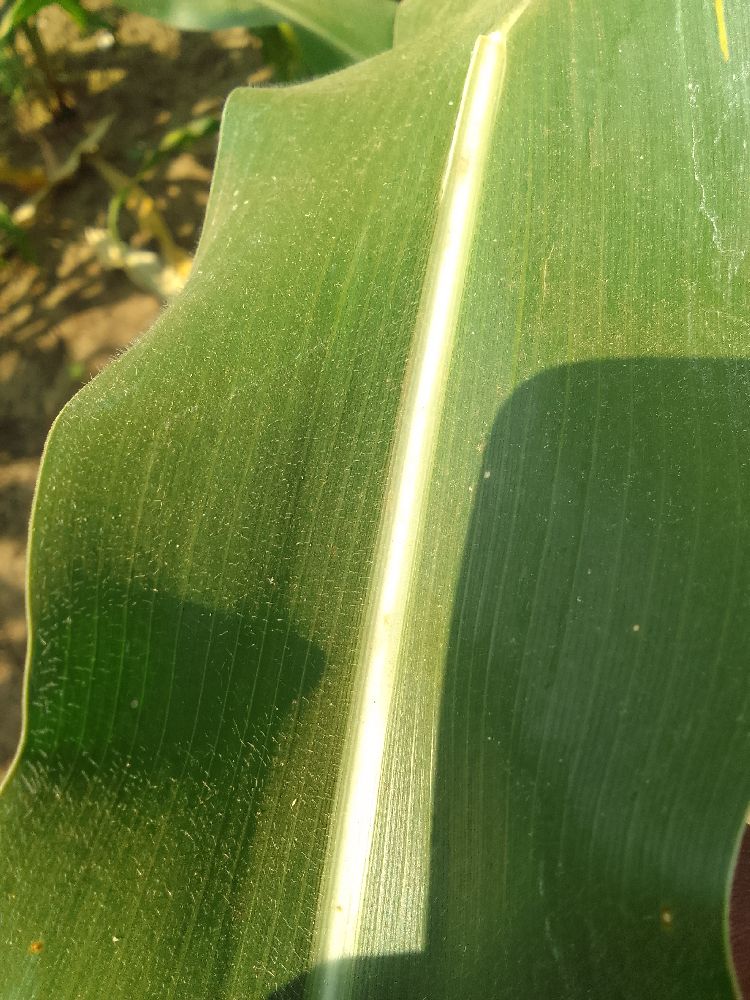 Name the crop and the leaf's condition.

maize, healthy
